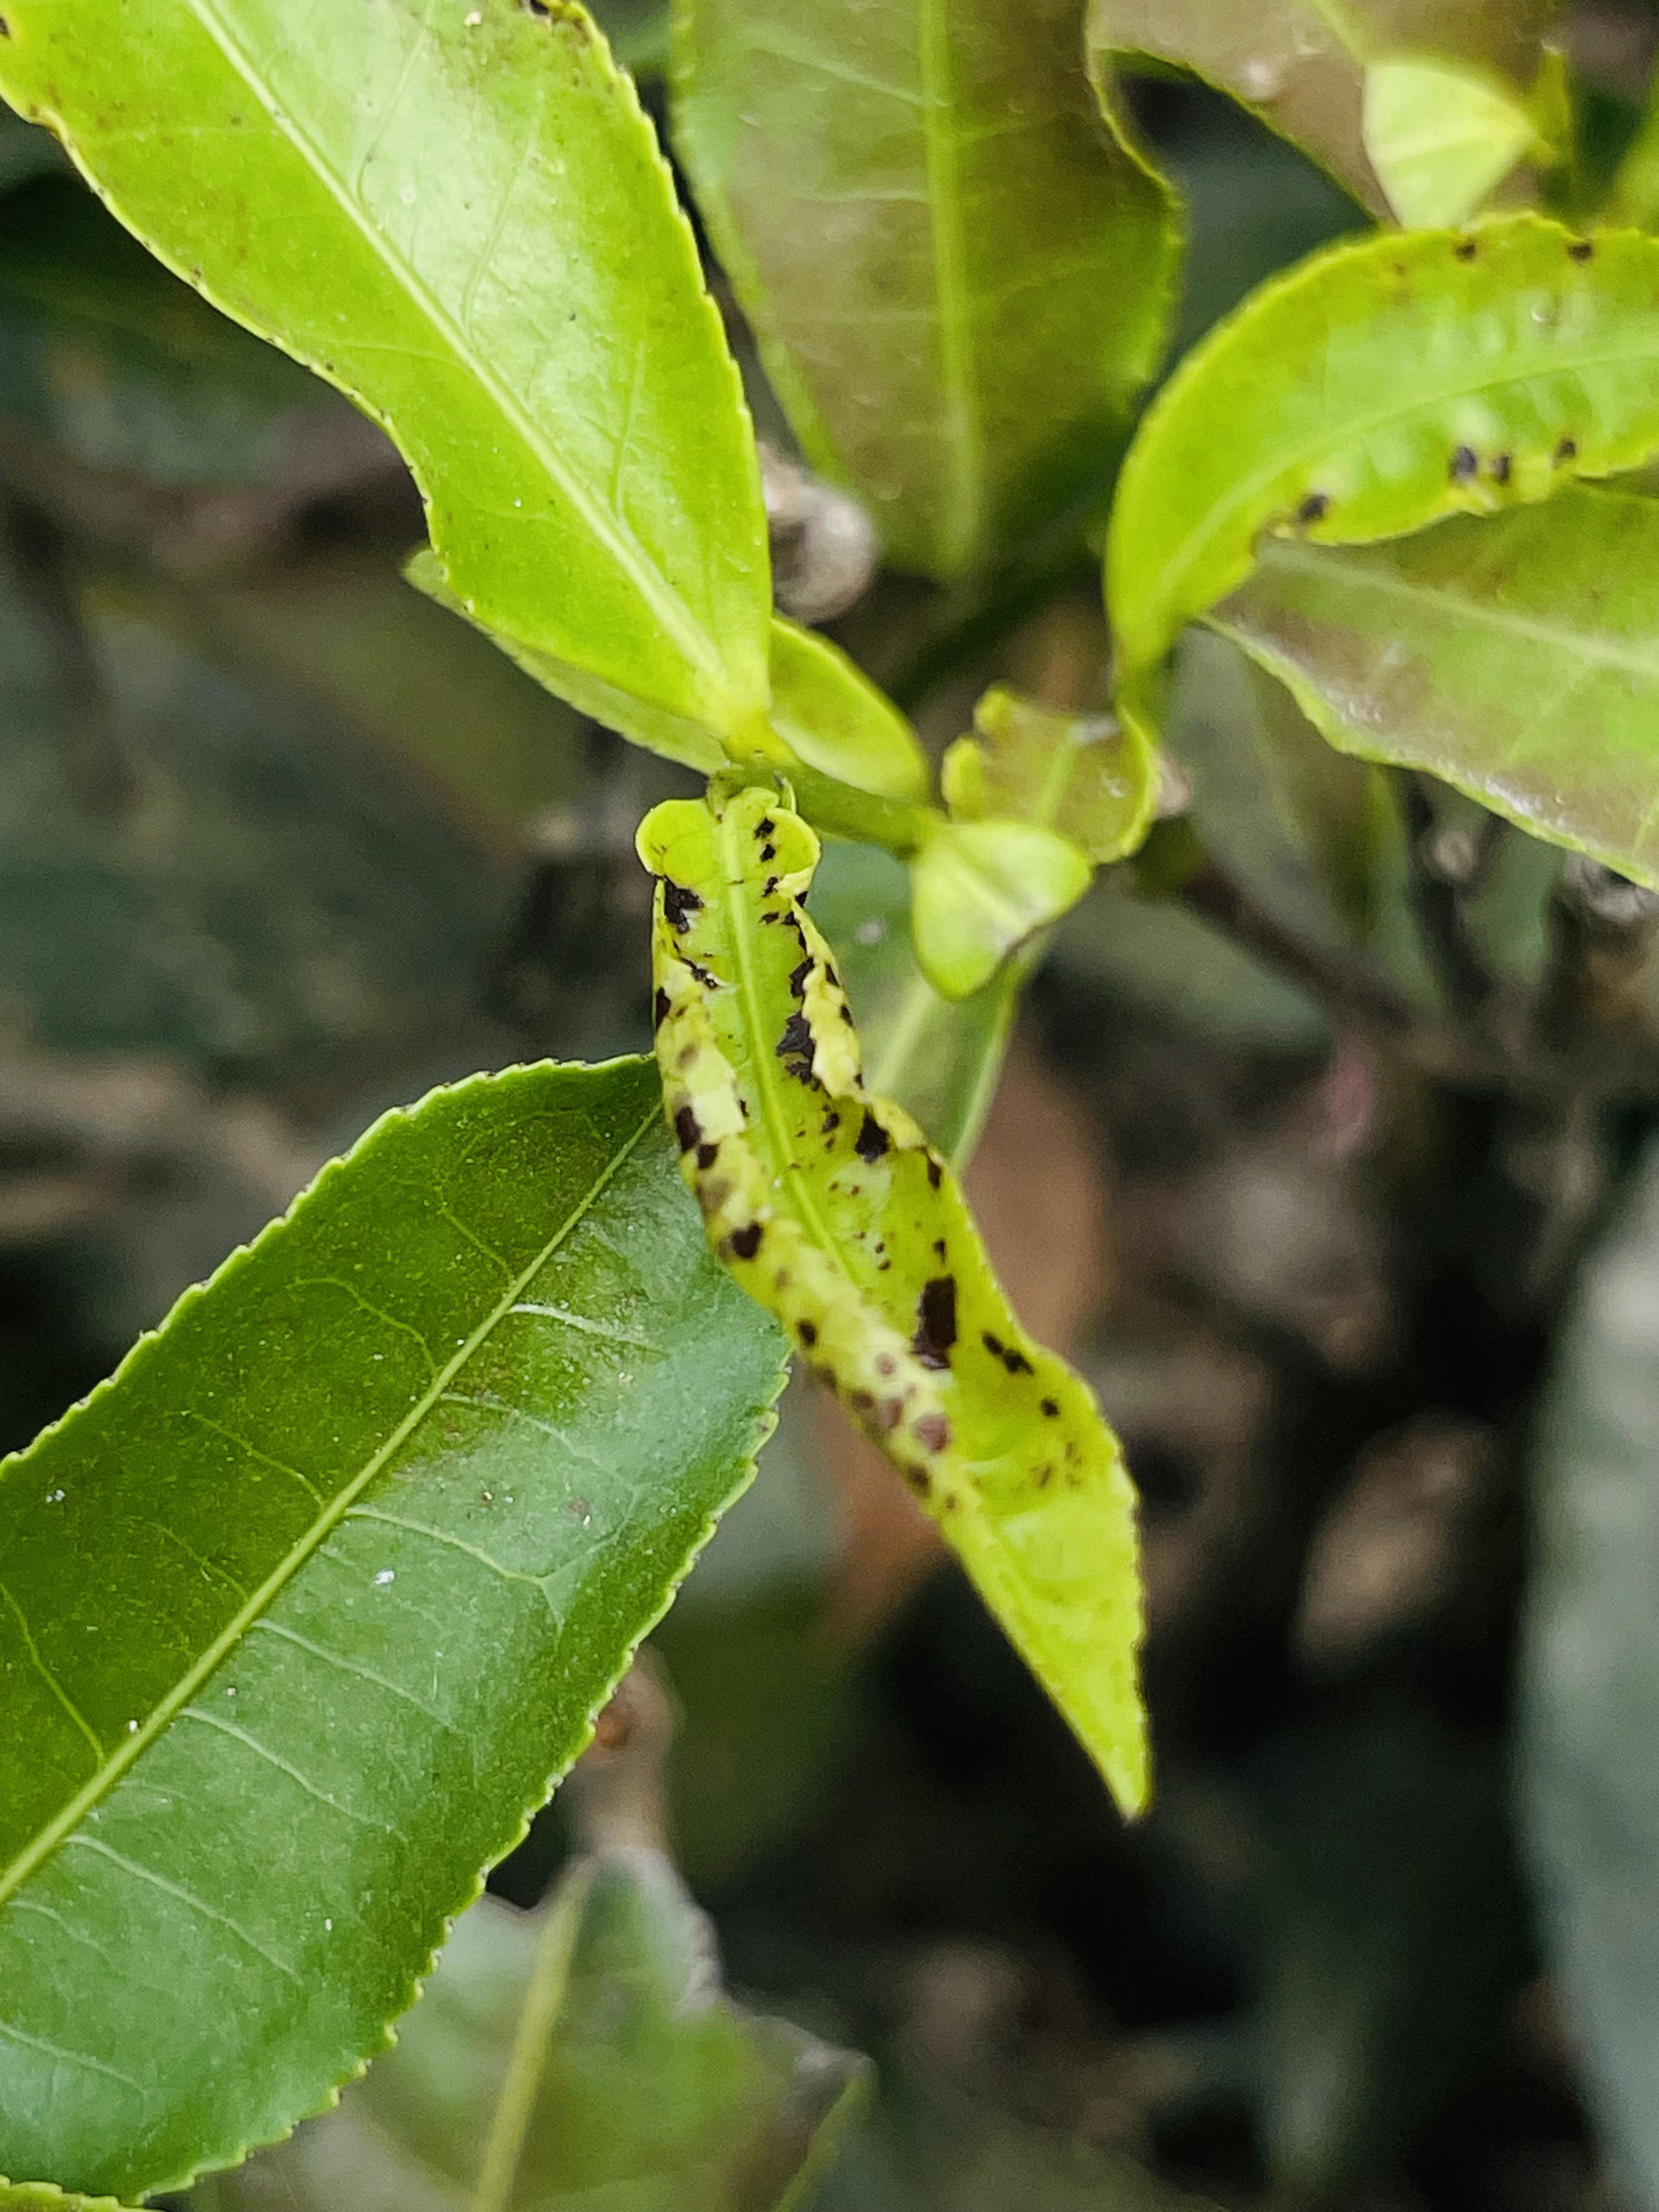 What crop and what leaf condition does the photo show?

tea, helopeltis
